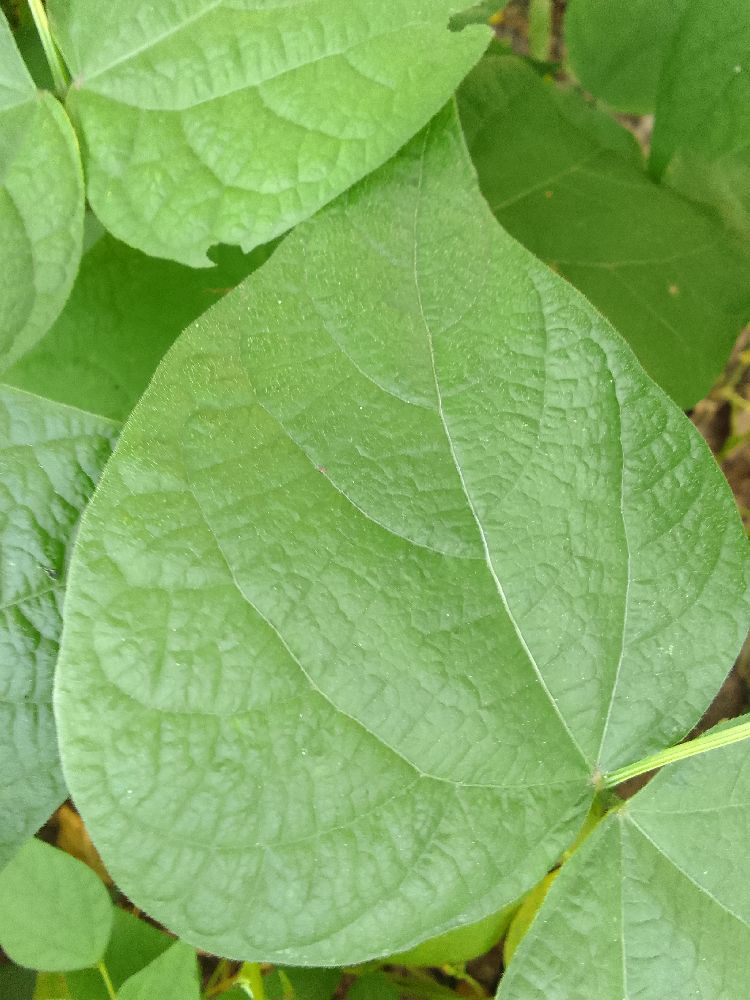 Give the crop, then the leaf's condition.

common bean, healthy
